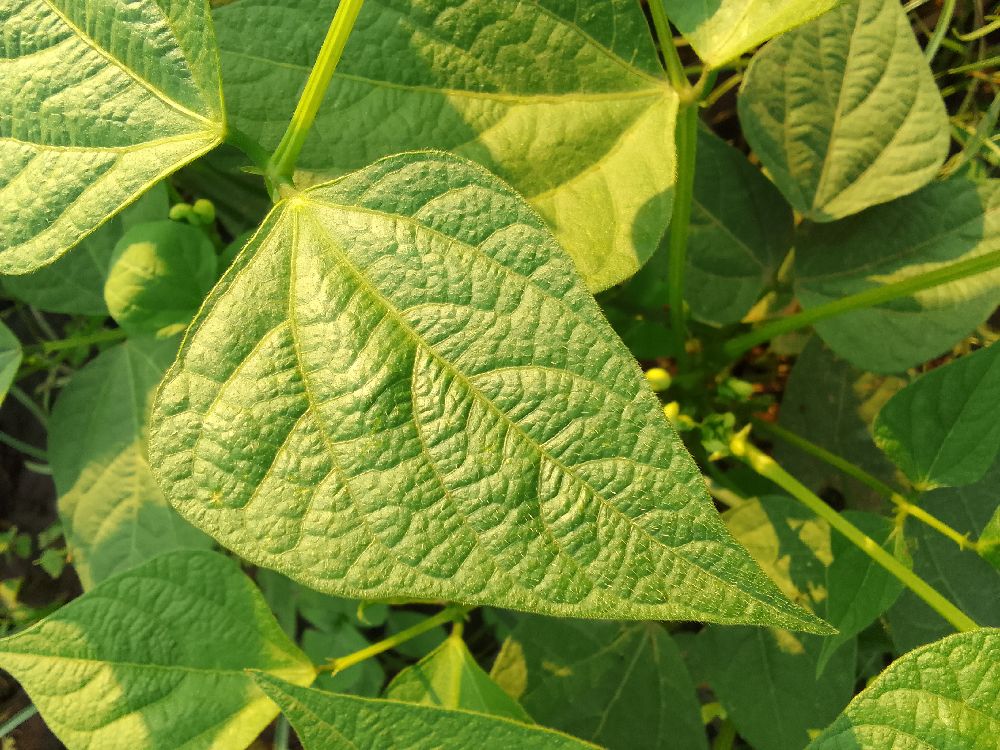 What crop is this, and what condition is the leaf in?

common bean, healthy
